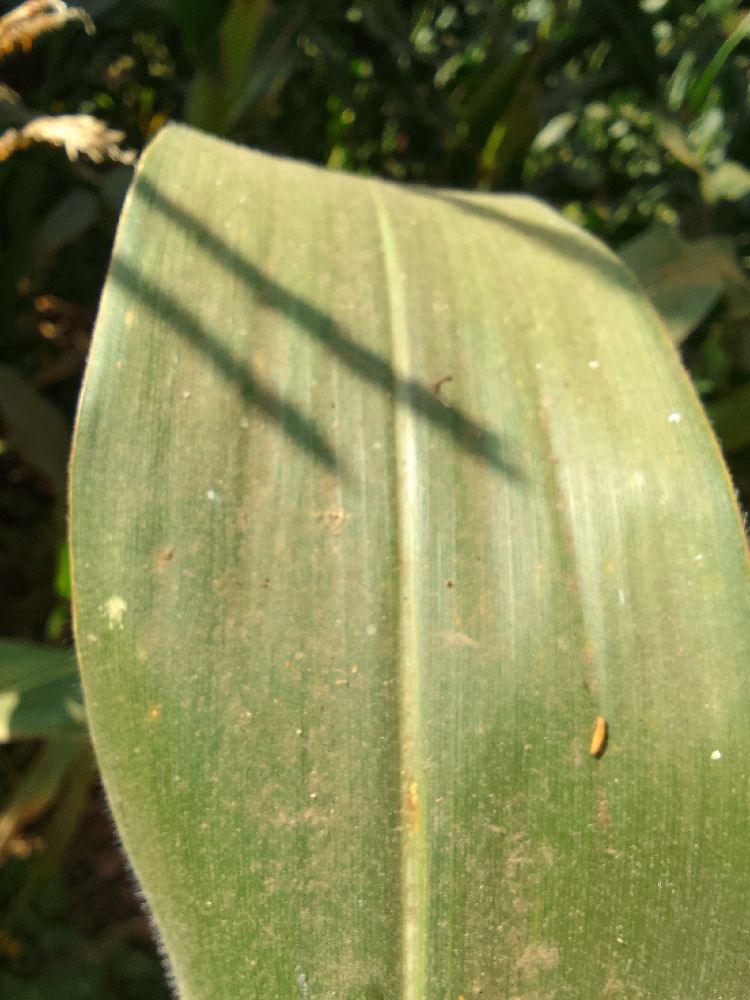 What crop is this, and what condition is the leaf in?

maize, healthy
